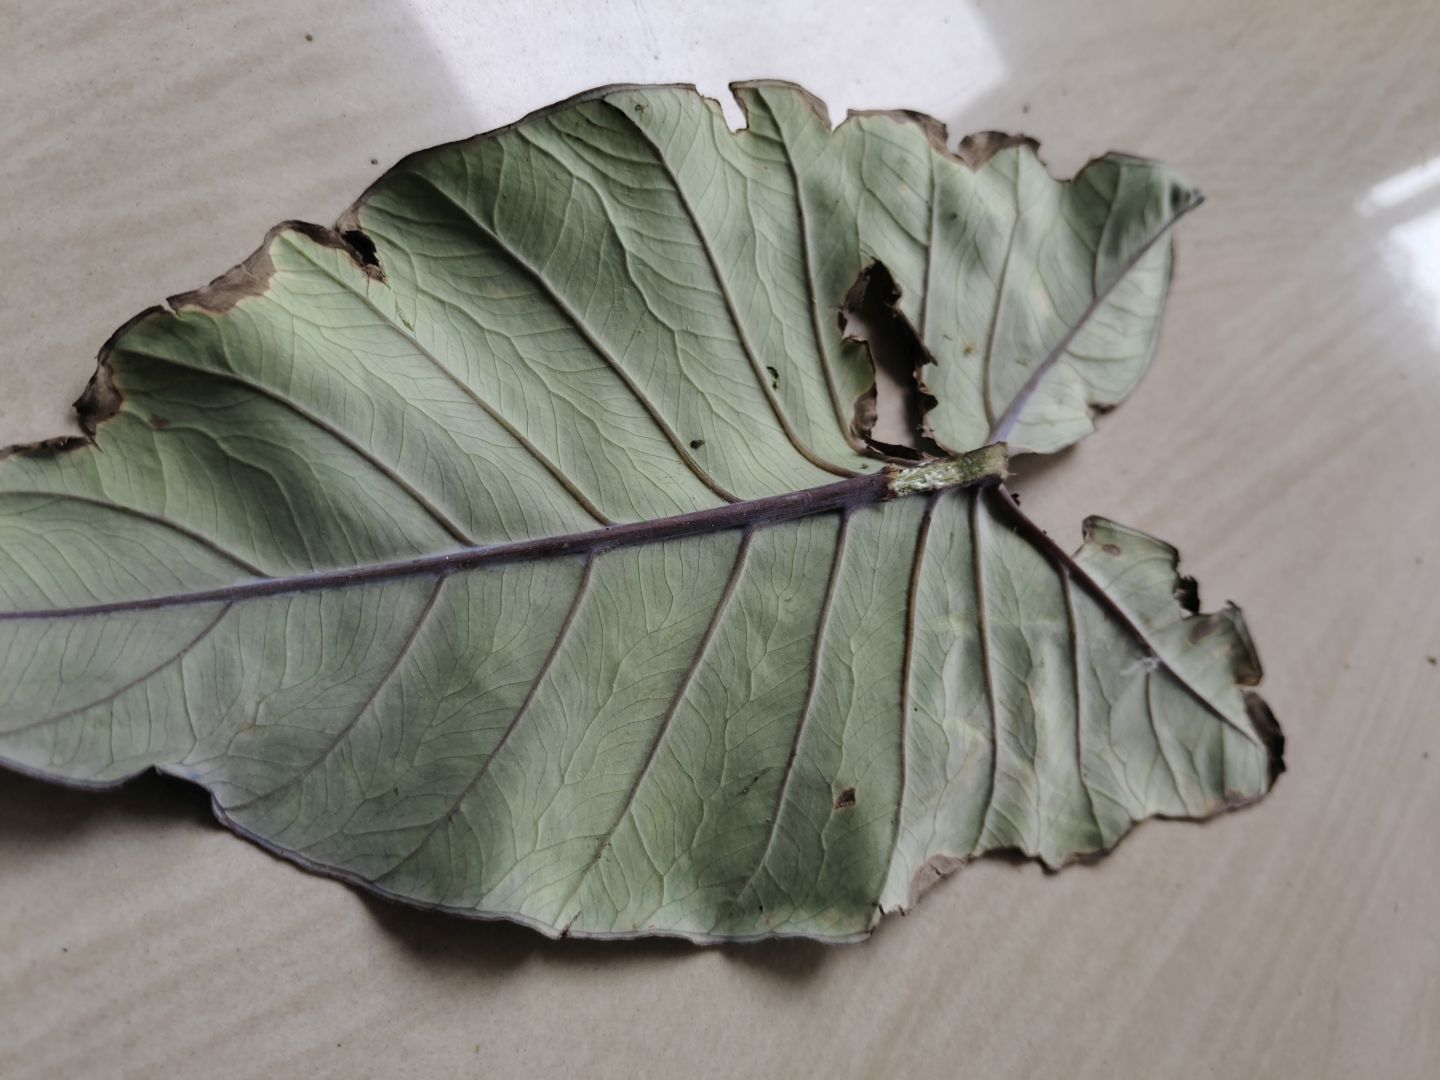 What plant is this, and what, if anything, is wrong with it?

taro, leaf blight
